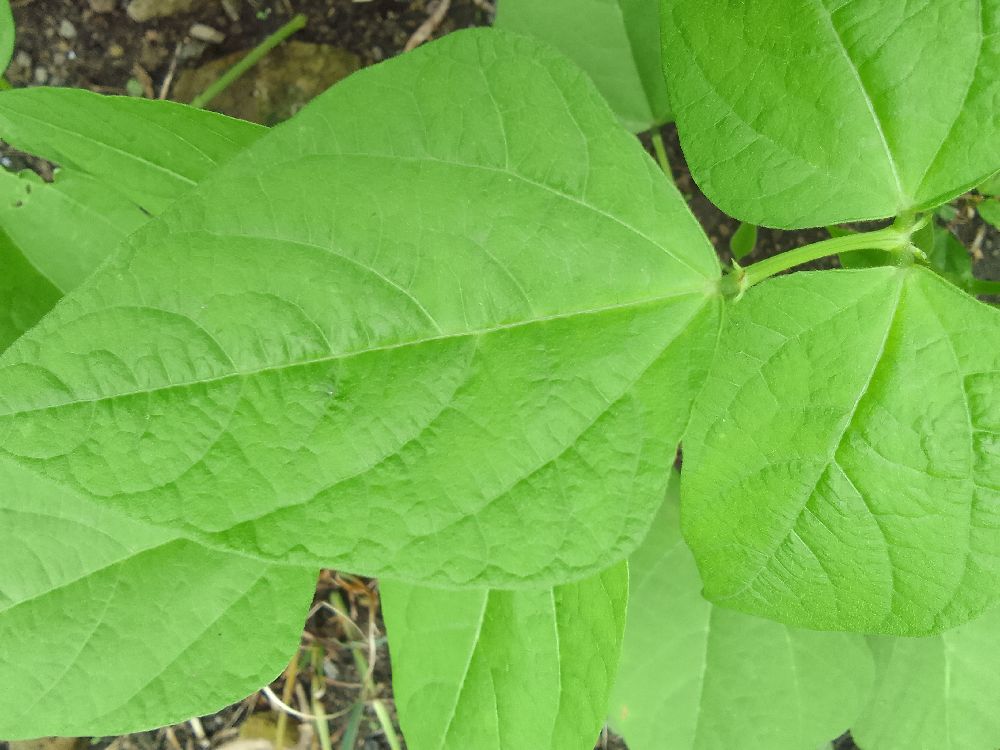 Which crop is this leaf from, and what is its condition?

common bean, healthy
